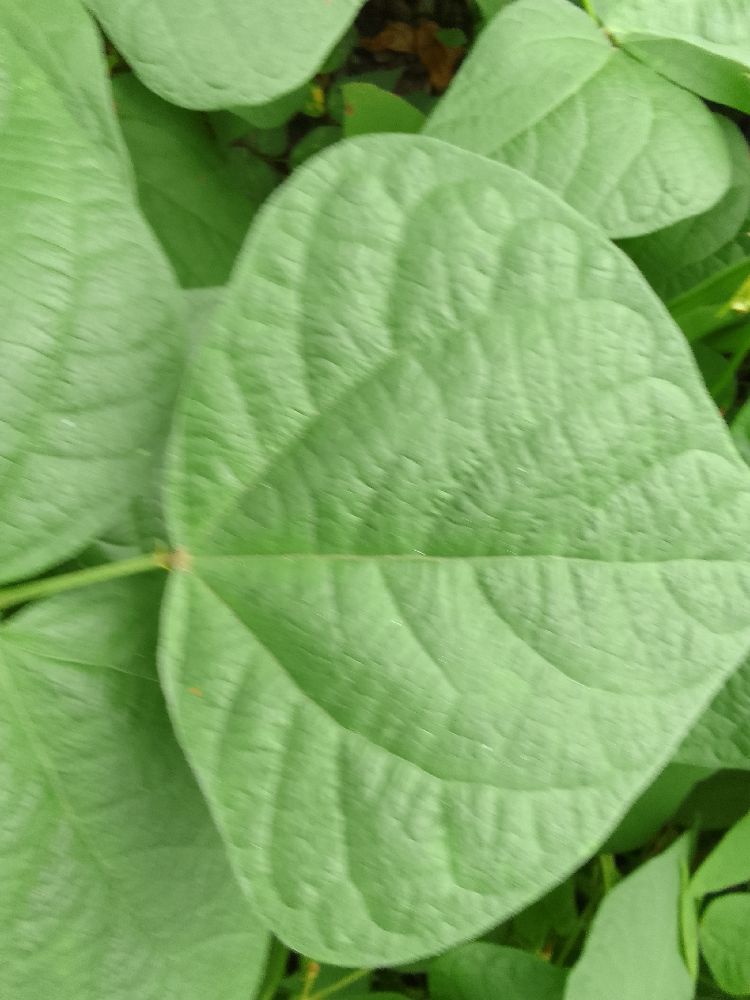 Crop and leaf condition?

common bean, healthy
